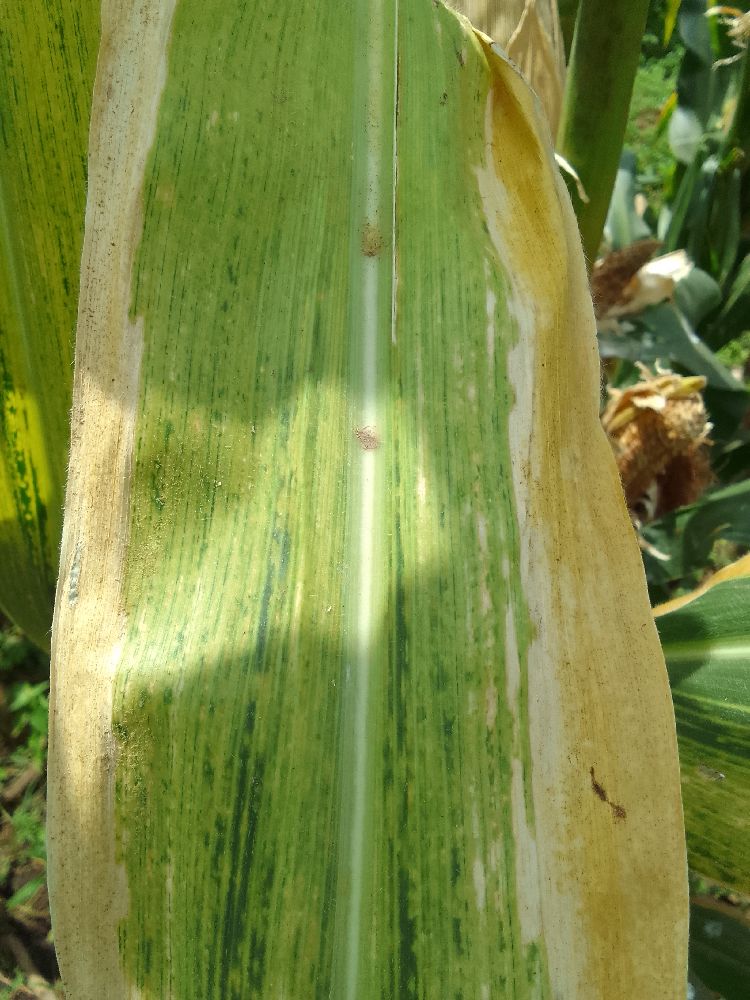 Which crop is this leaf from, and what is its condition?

maize, maize lethal necrosis
